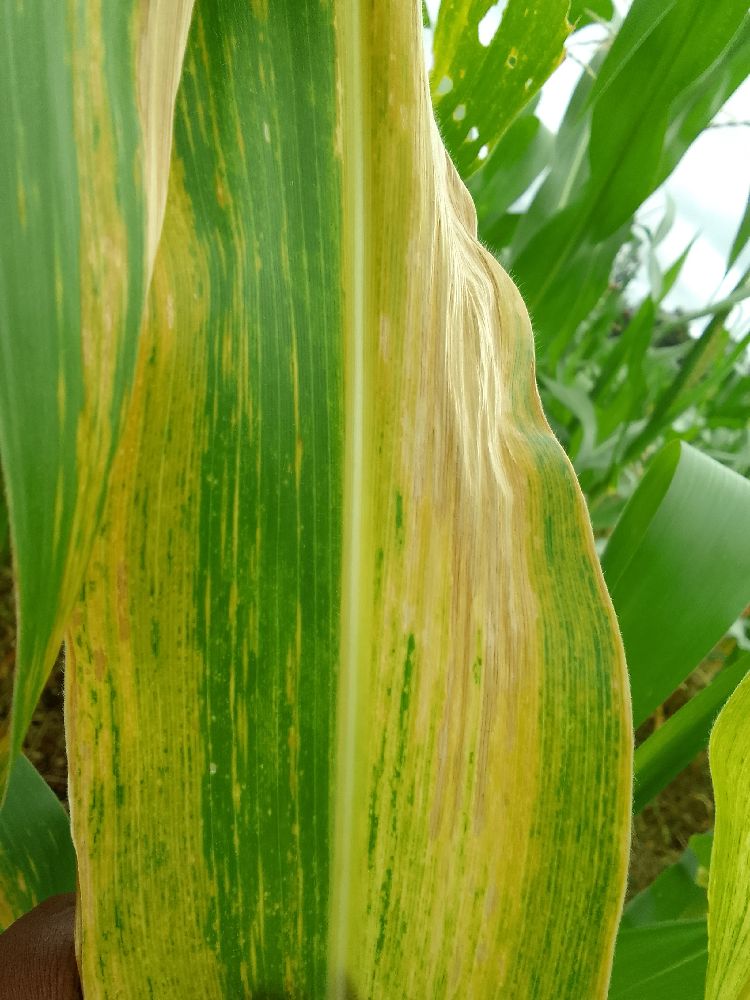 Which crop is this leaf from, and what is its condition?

maize, maize lethal necrosis
